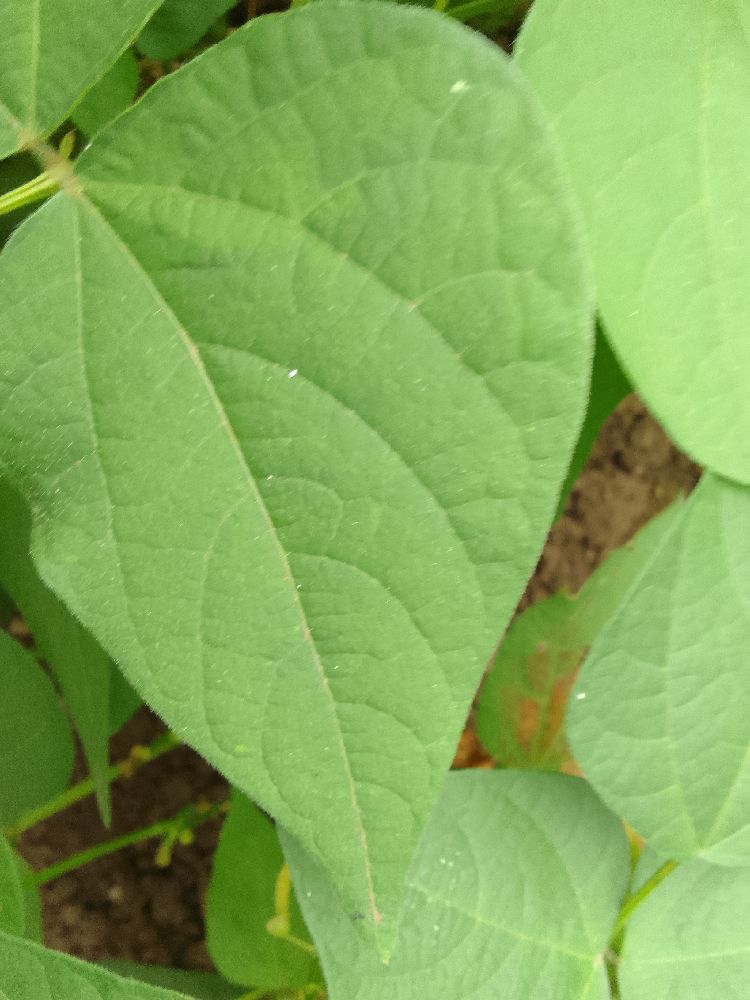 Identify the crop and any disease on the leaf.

common bean, healthy
